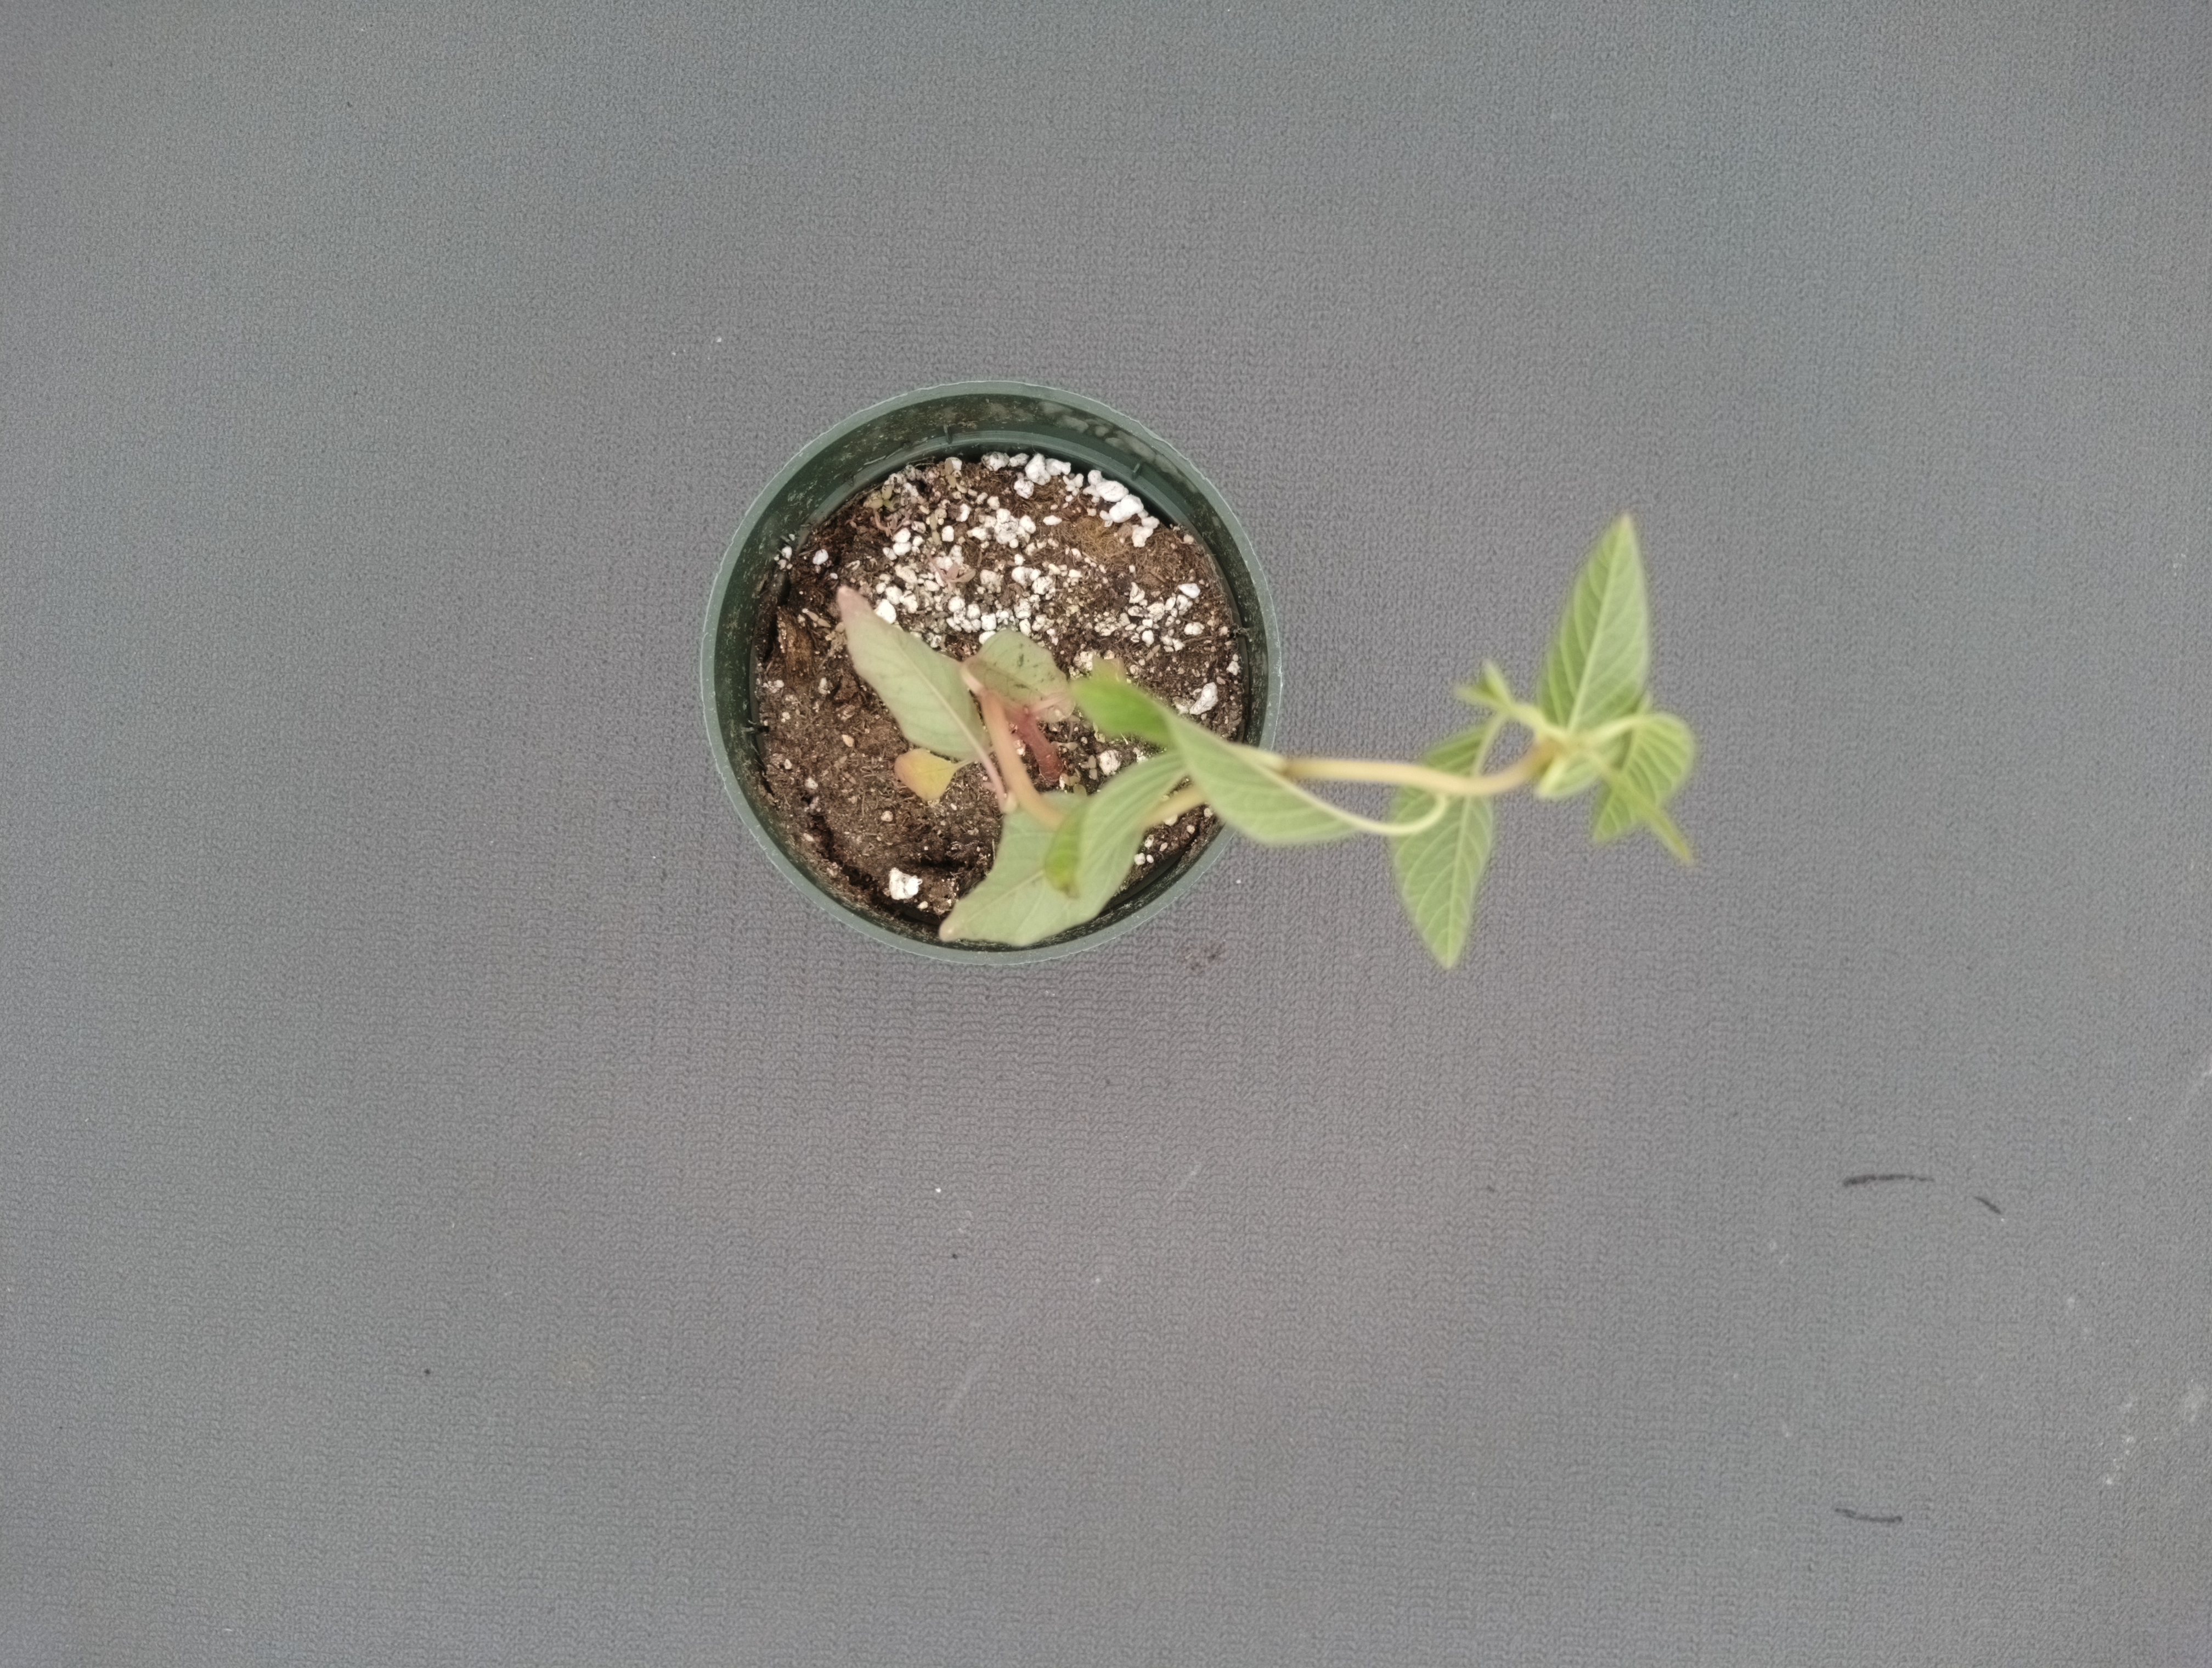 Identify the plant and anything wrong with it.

waterhemp, epinasty
